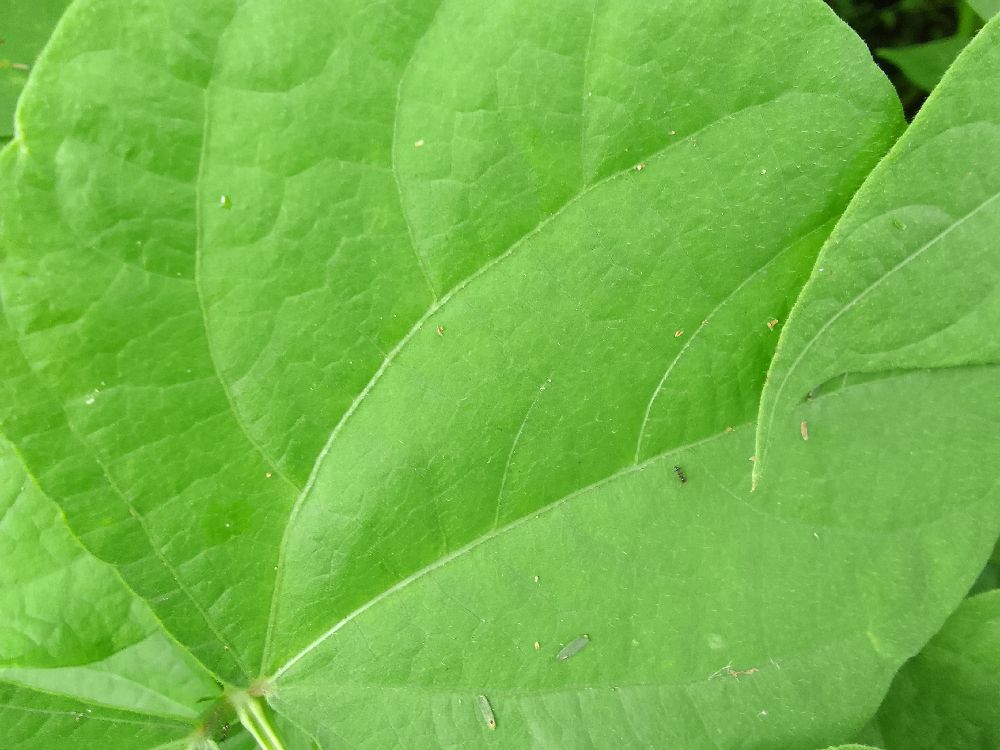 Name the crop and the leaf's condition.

common bean, healthy
